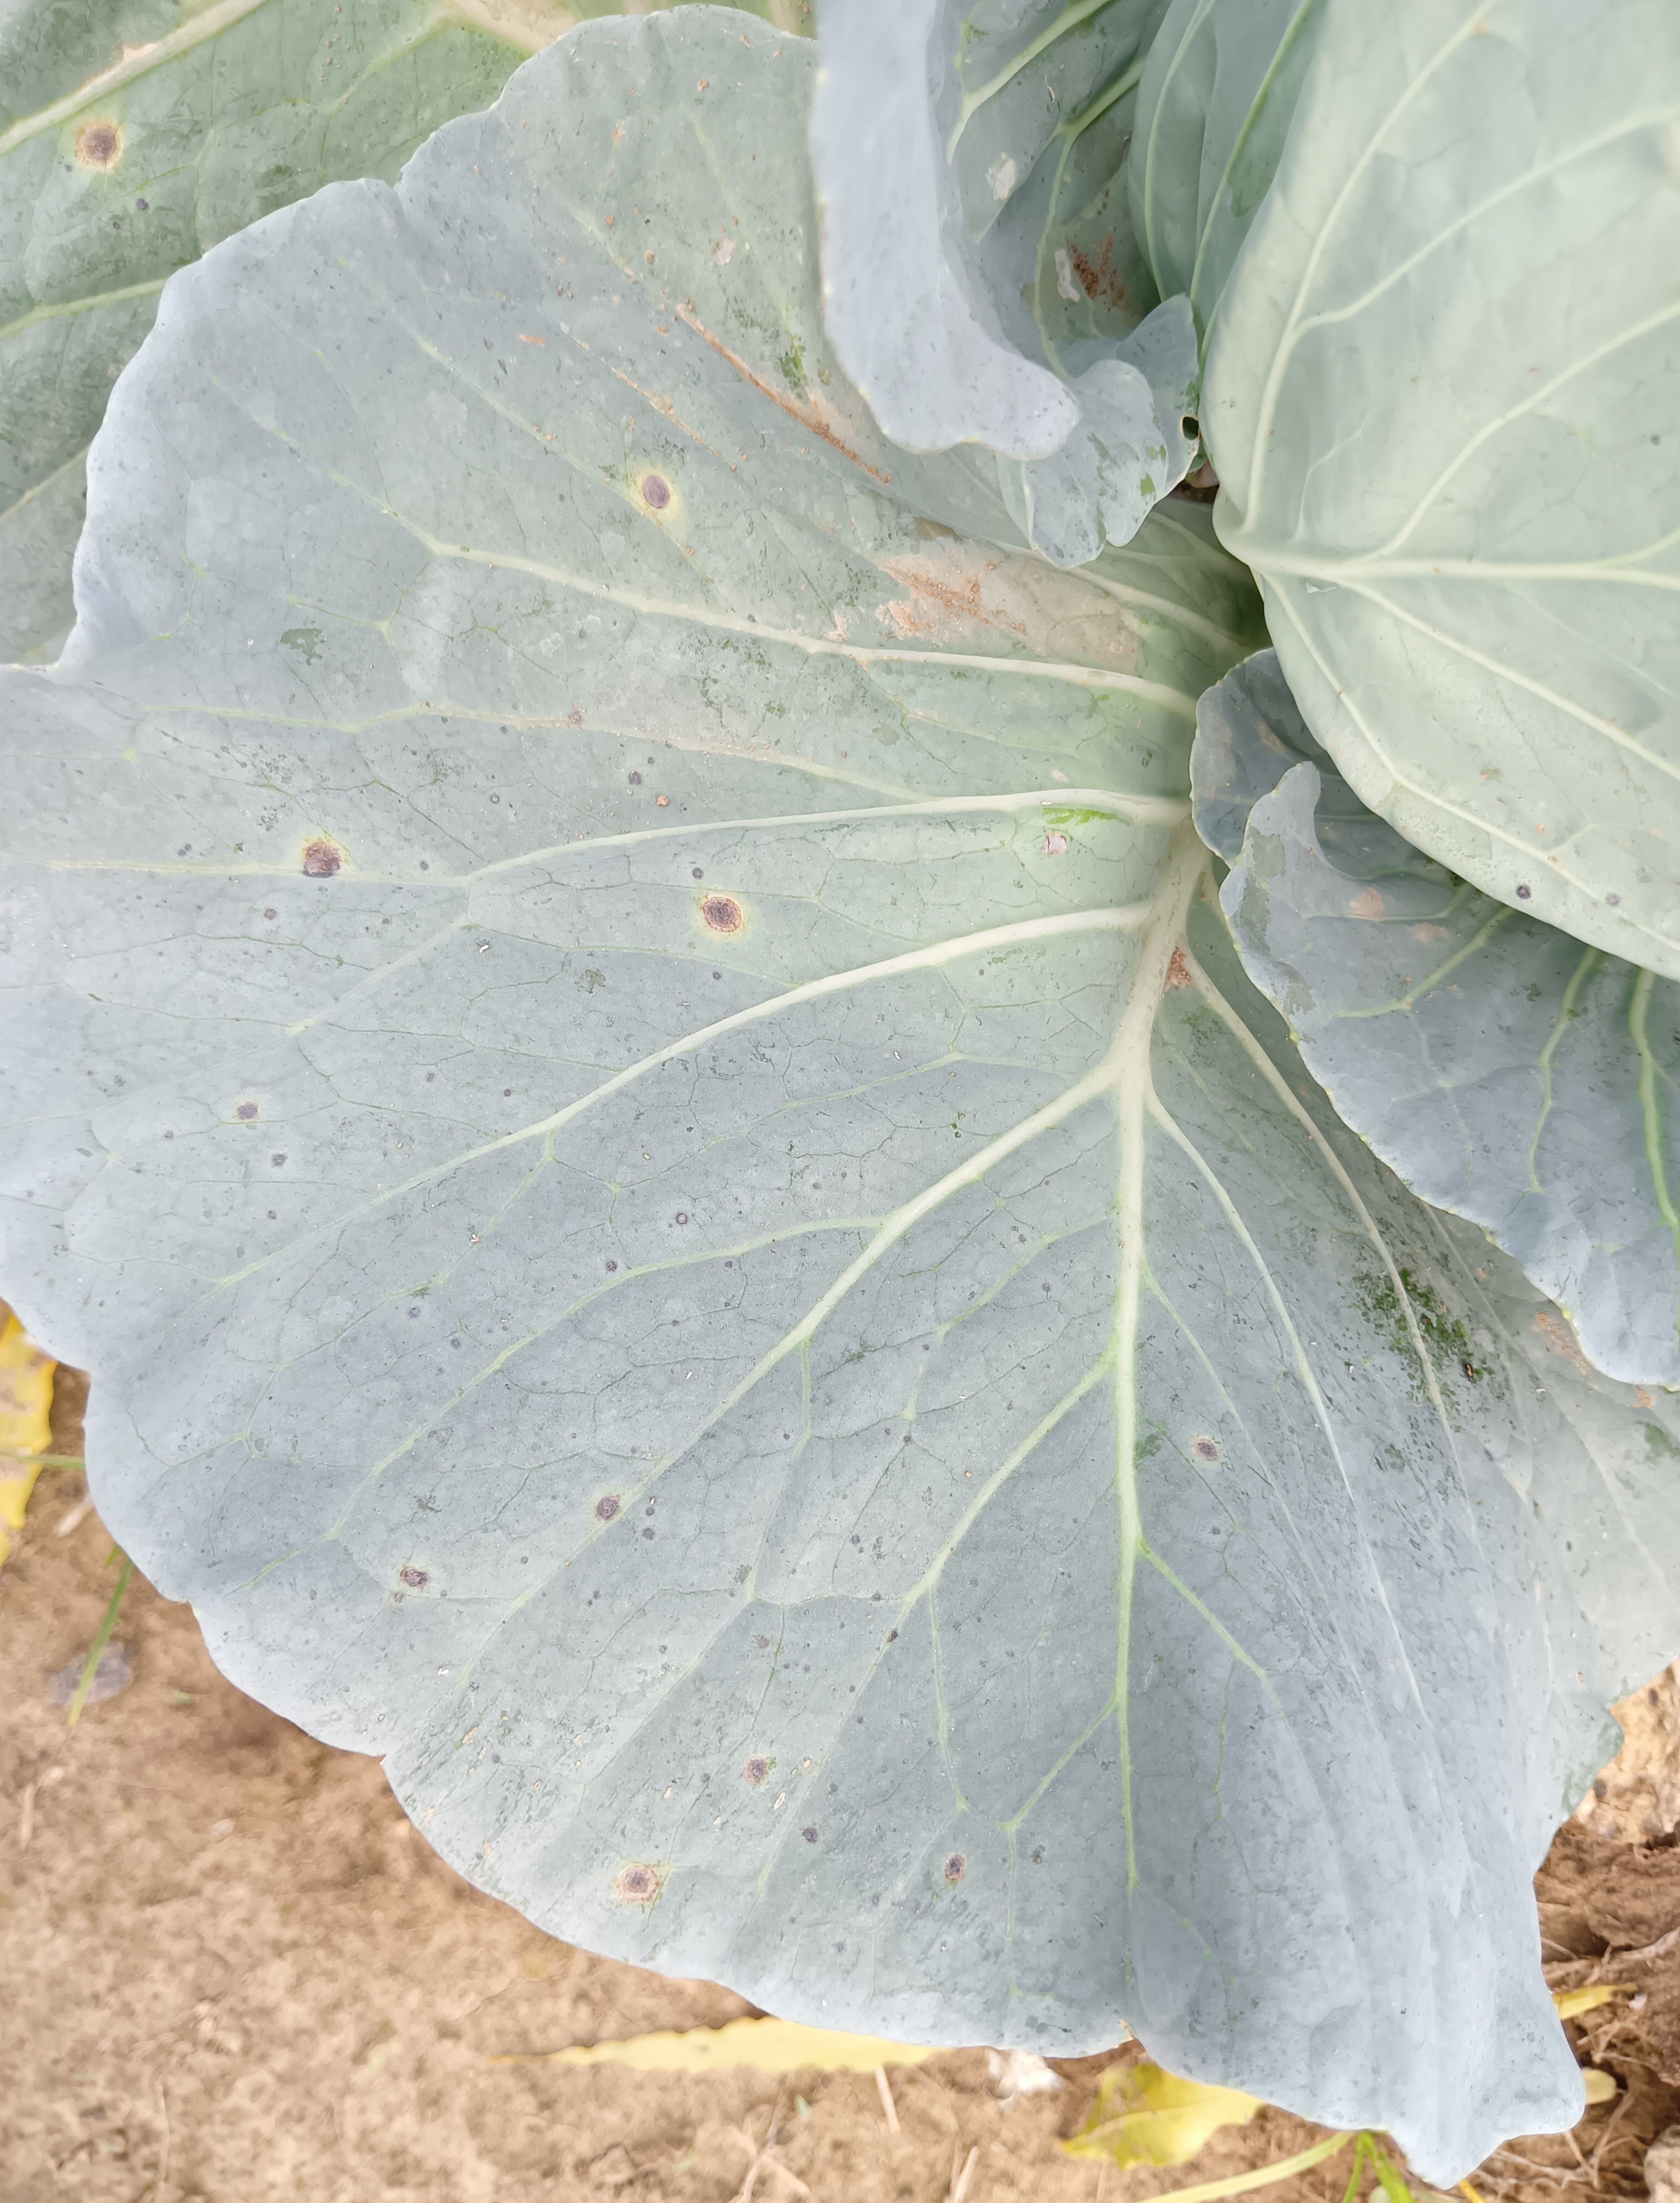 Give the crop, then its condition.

cabbage, alternaria
